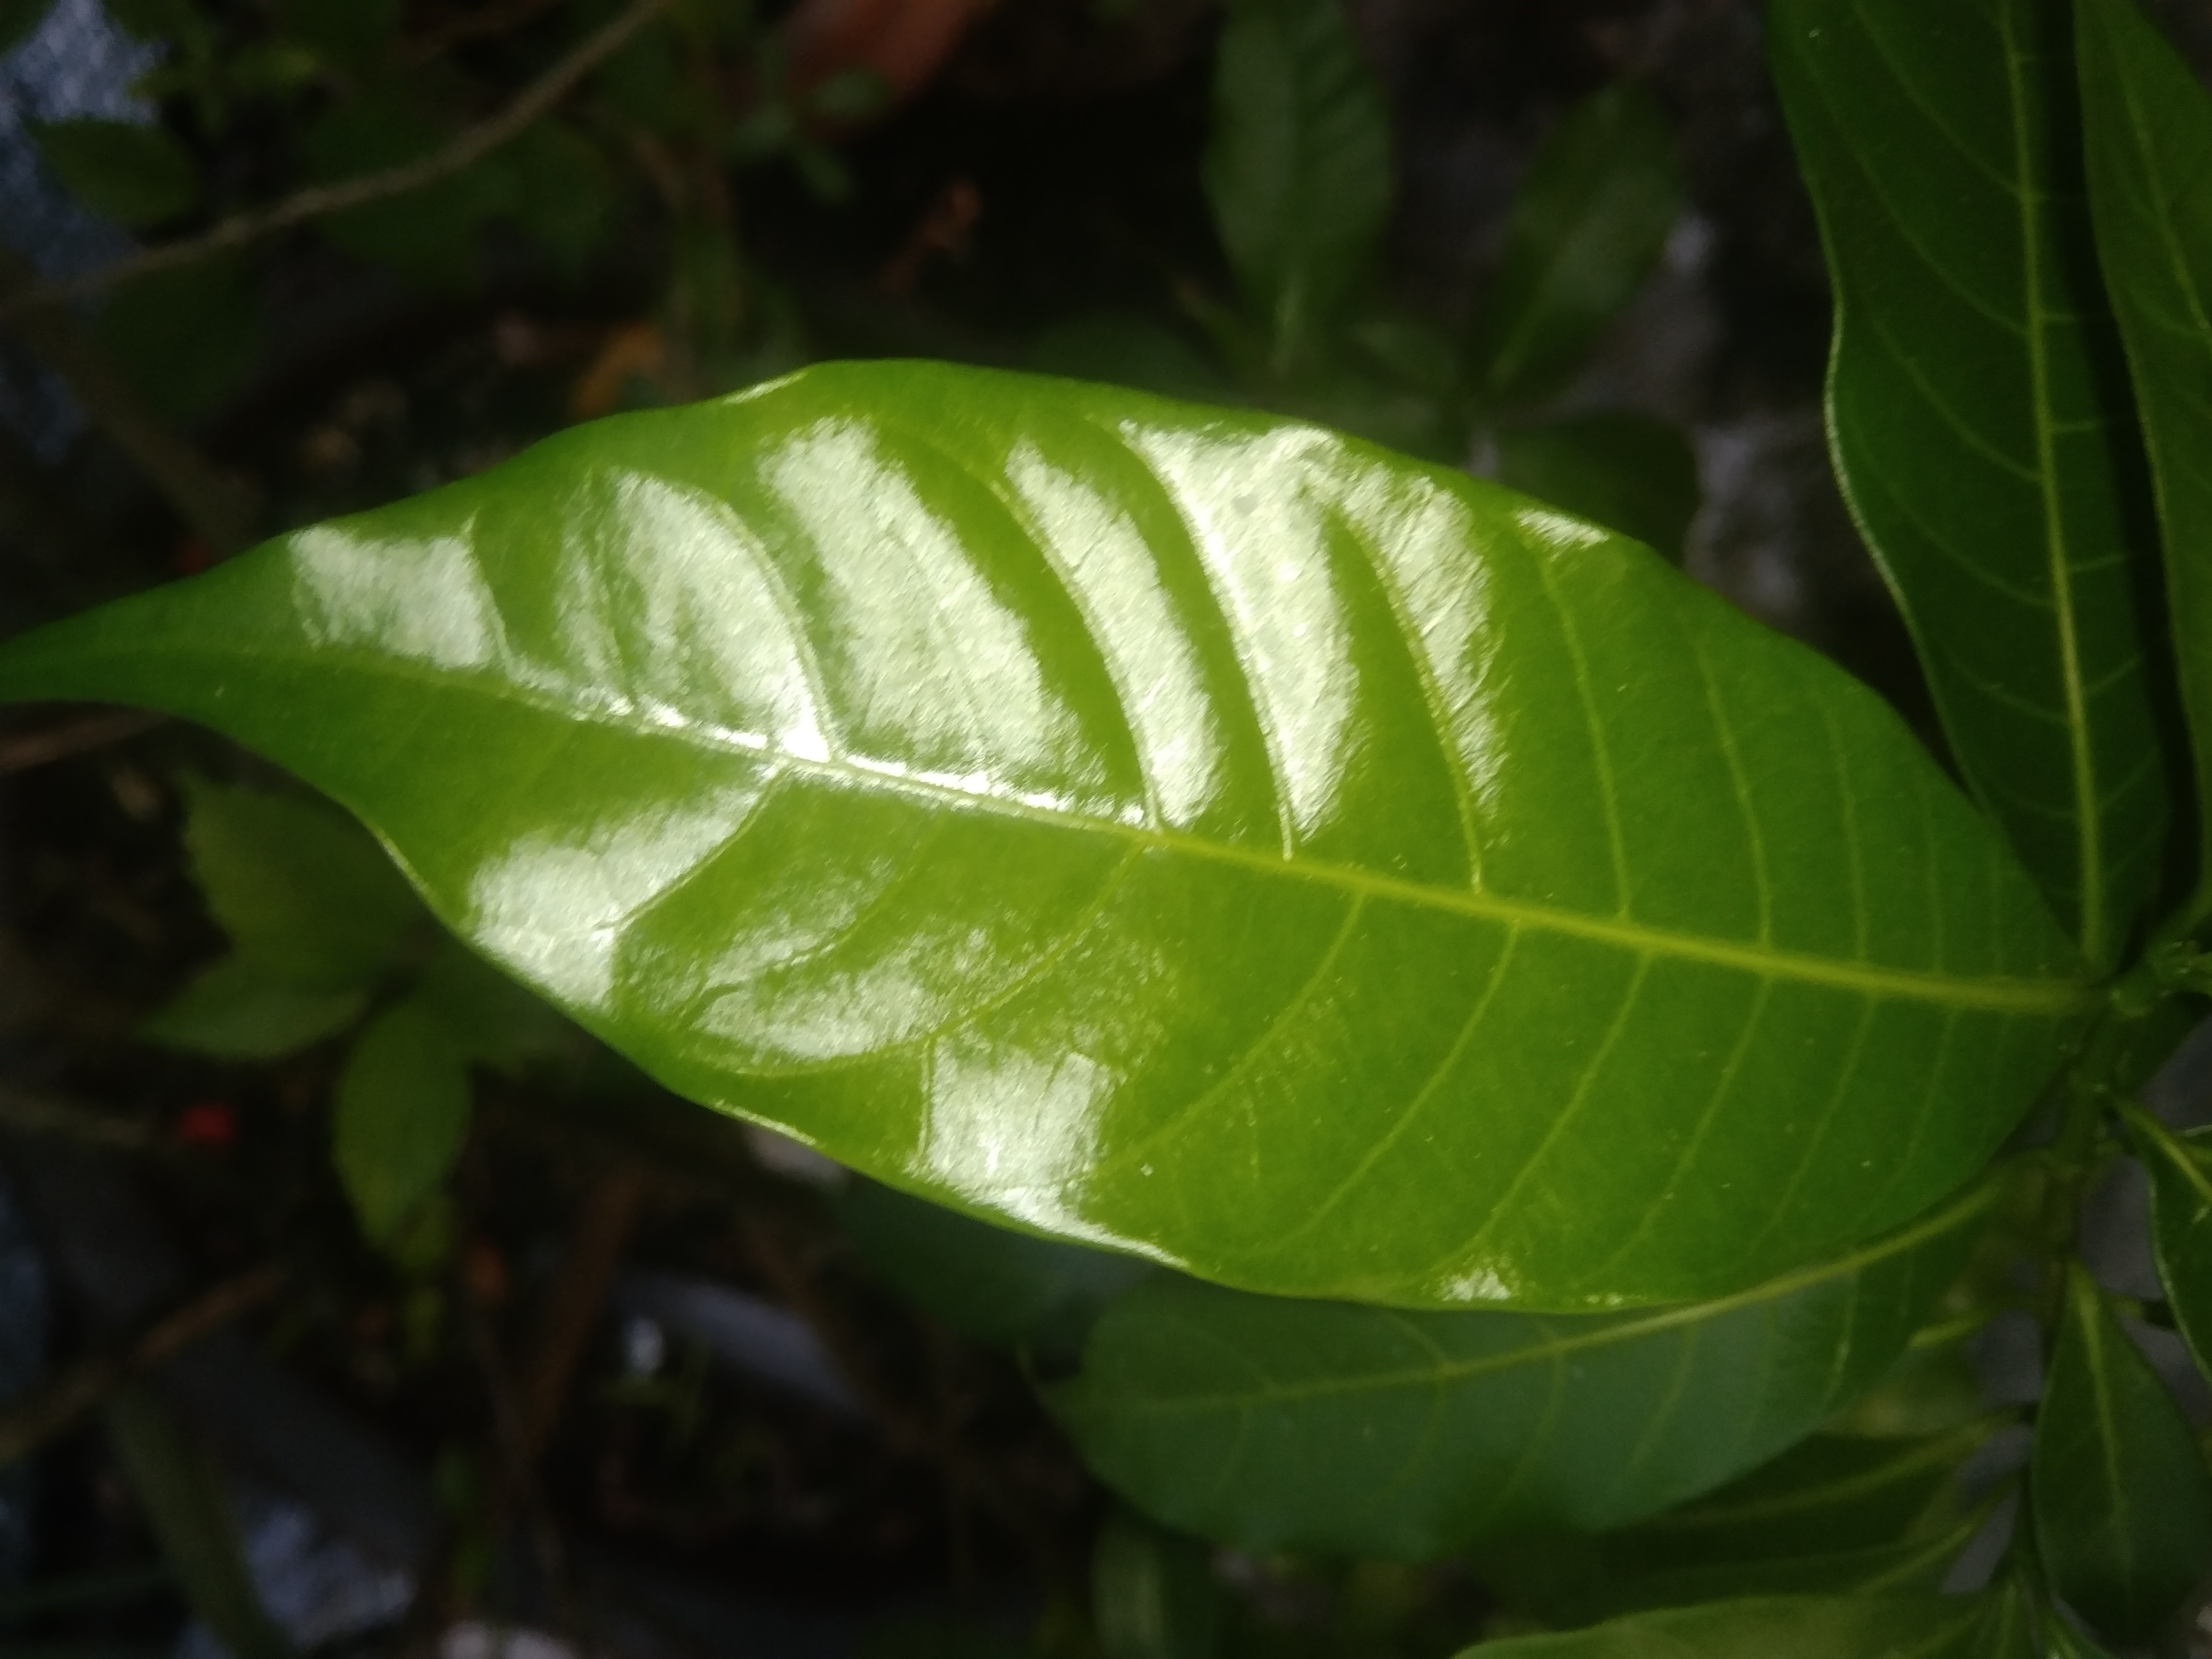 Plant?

togor
